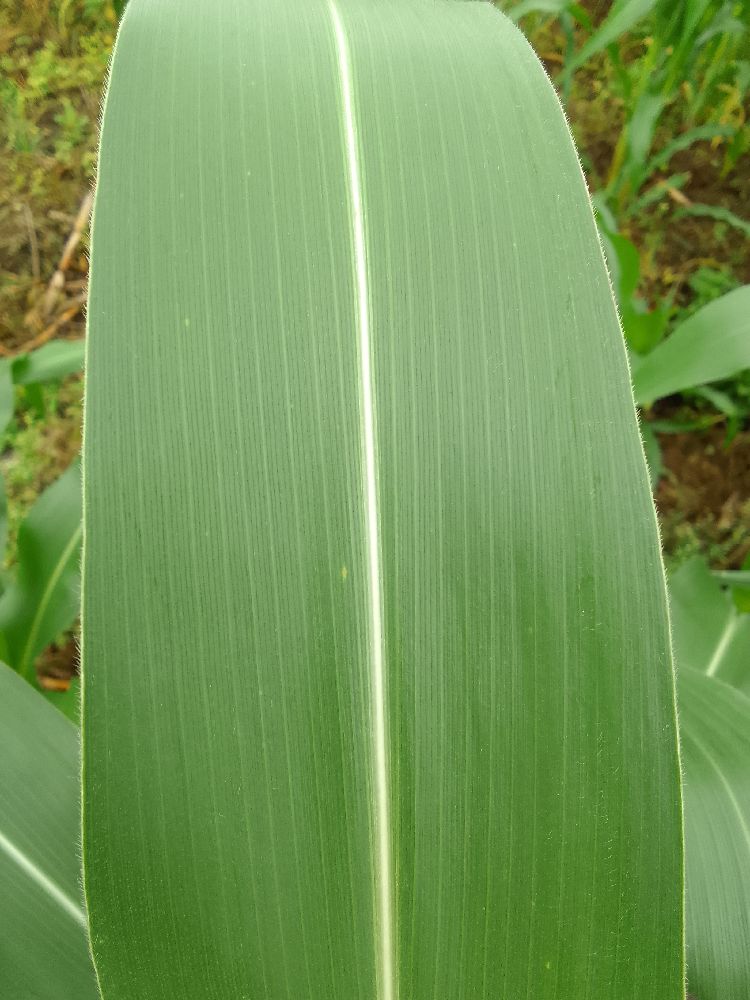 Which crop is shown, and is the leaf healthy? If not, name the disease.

maize, healthy
